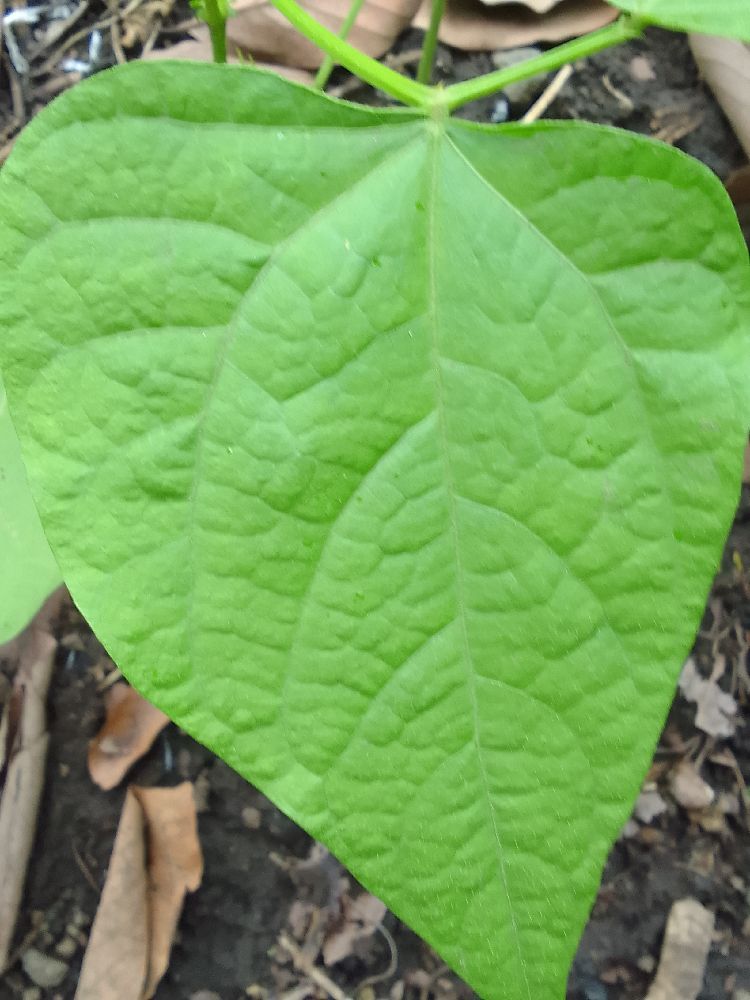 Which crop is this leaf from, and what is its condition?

common bean, healthy
